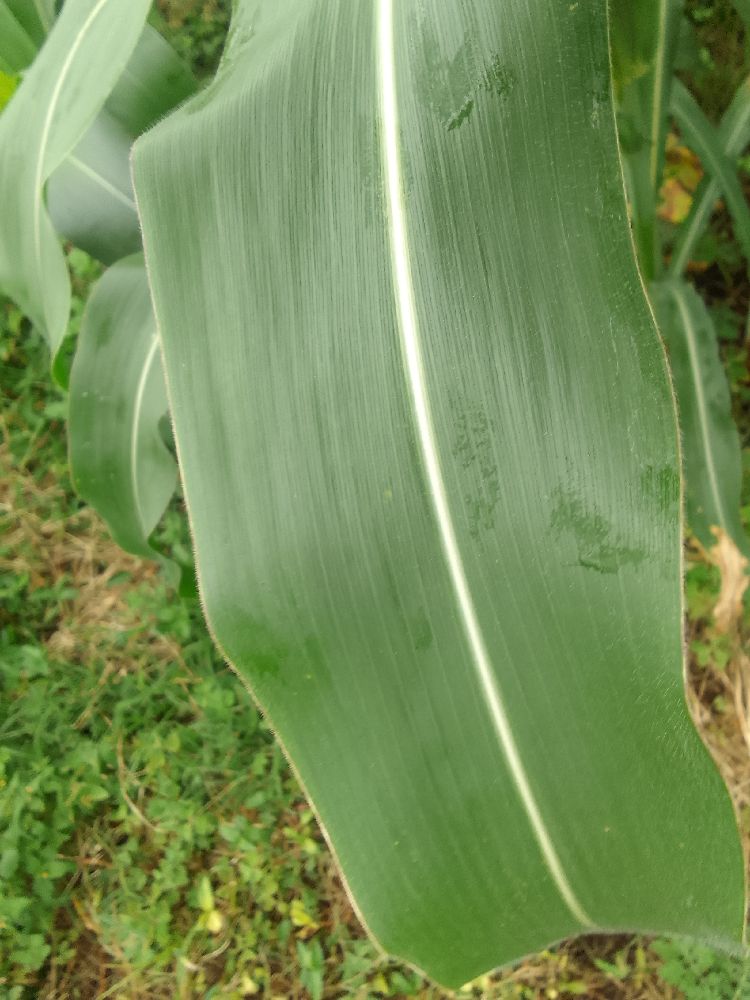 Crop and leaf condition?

maize, healthy
